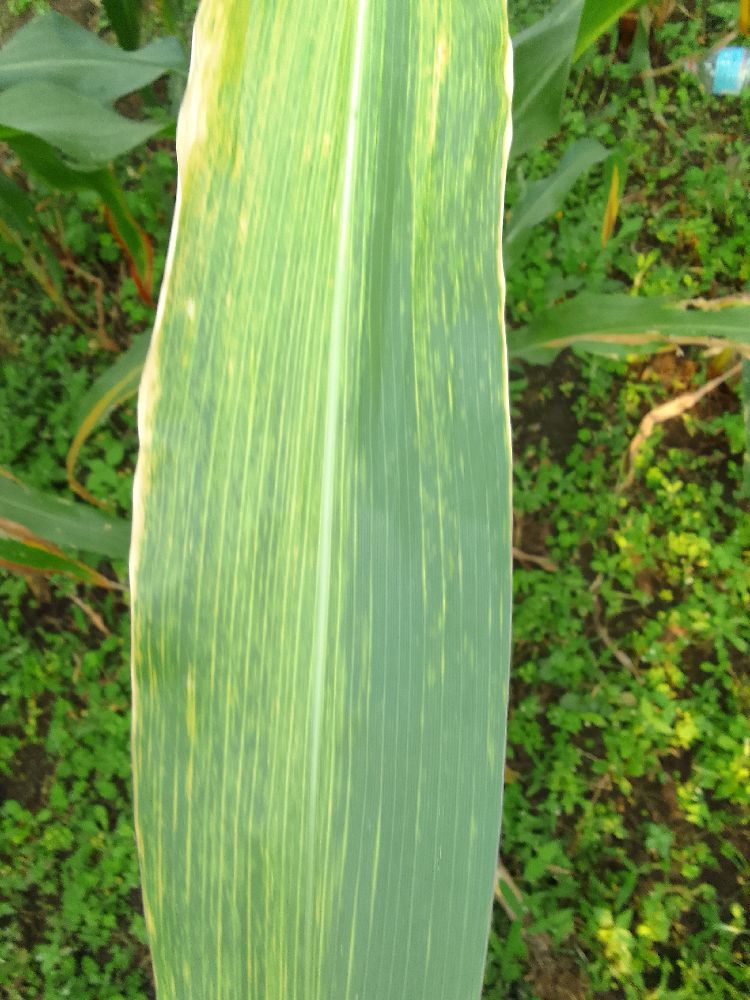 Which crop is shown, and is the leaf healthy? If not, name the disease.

maize, maize lethal necrosis
